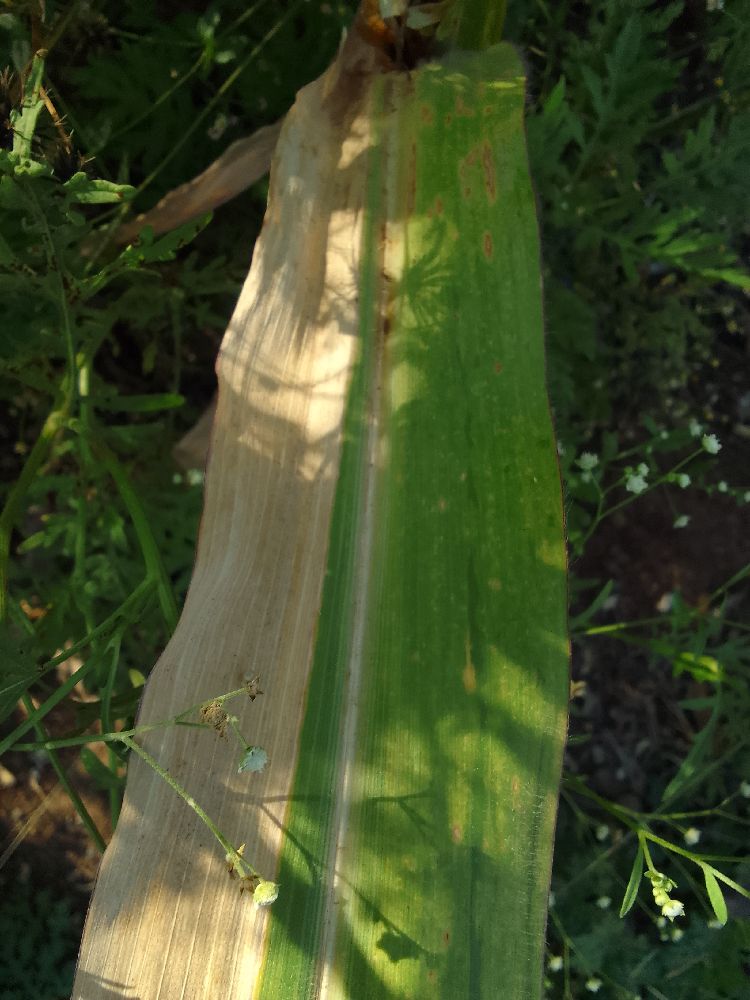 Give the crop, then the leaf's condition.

maize, maize lethal necrosis
